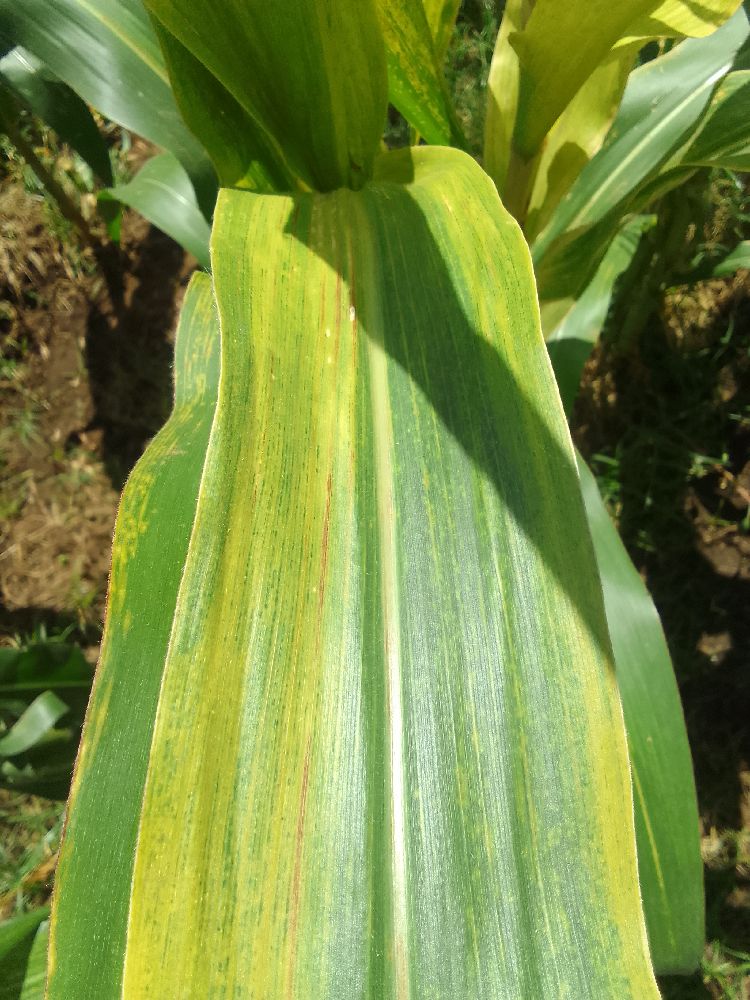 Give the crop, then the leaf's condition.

maize, maize lethal necrosis
